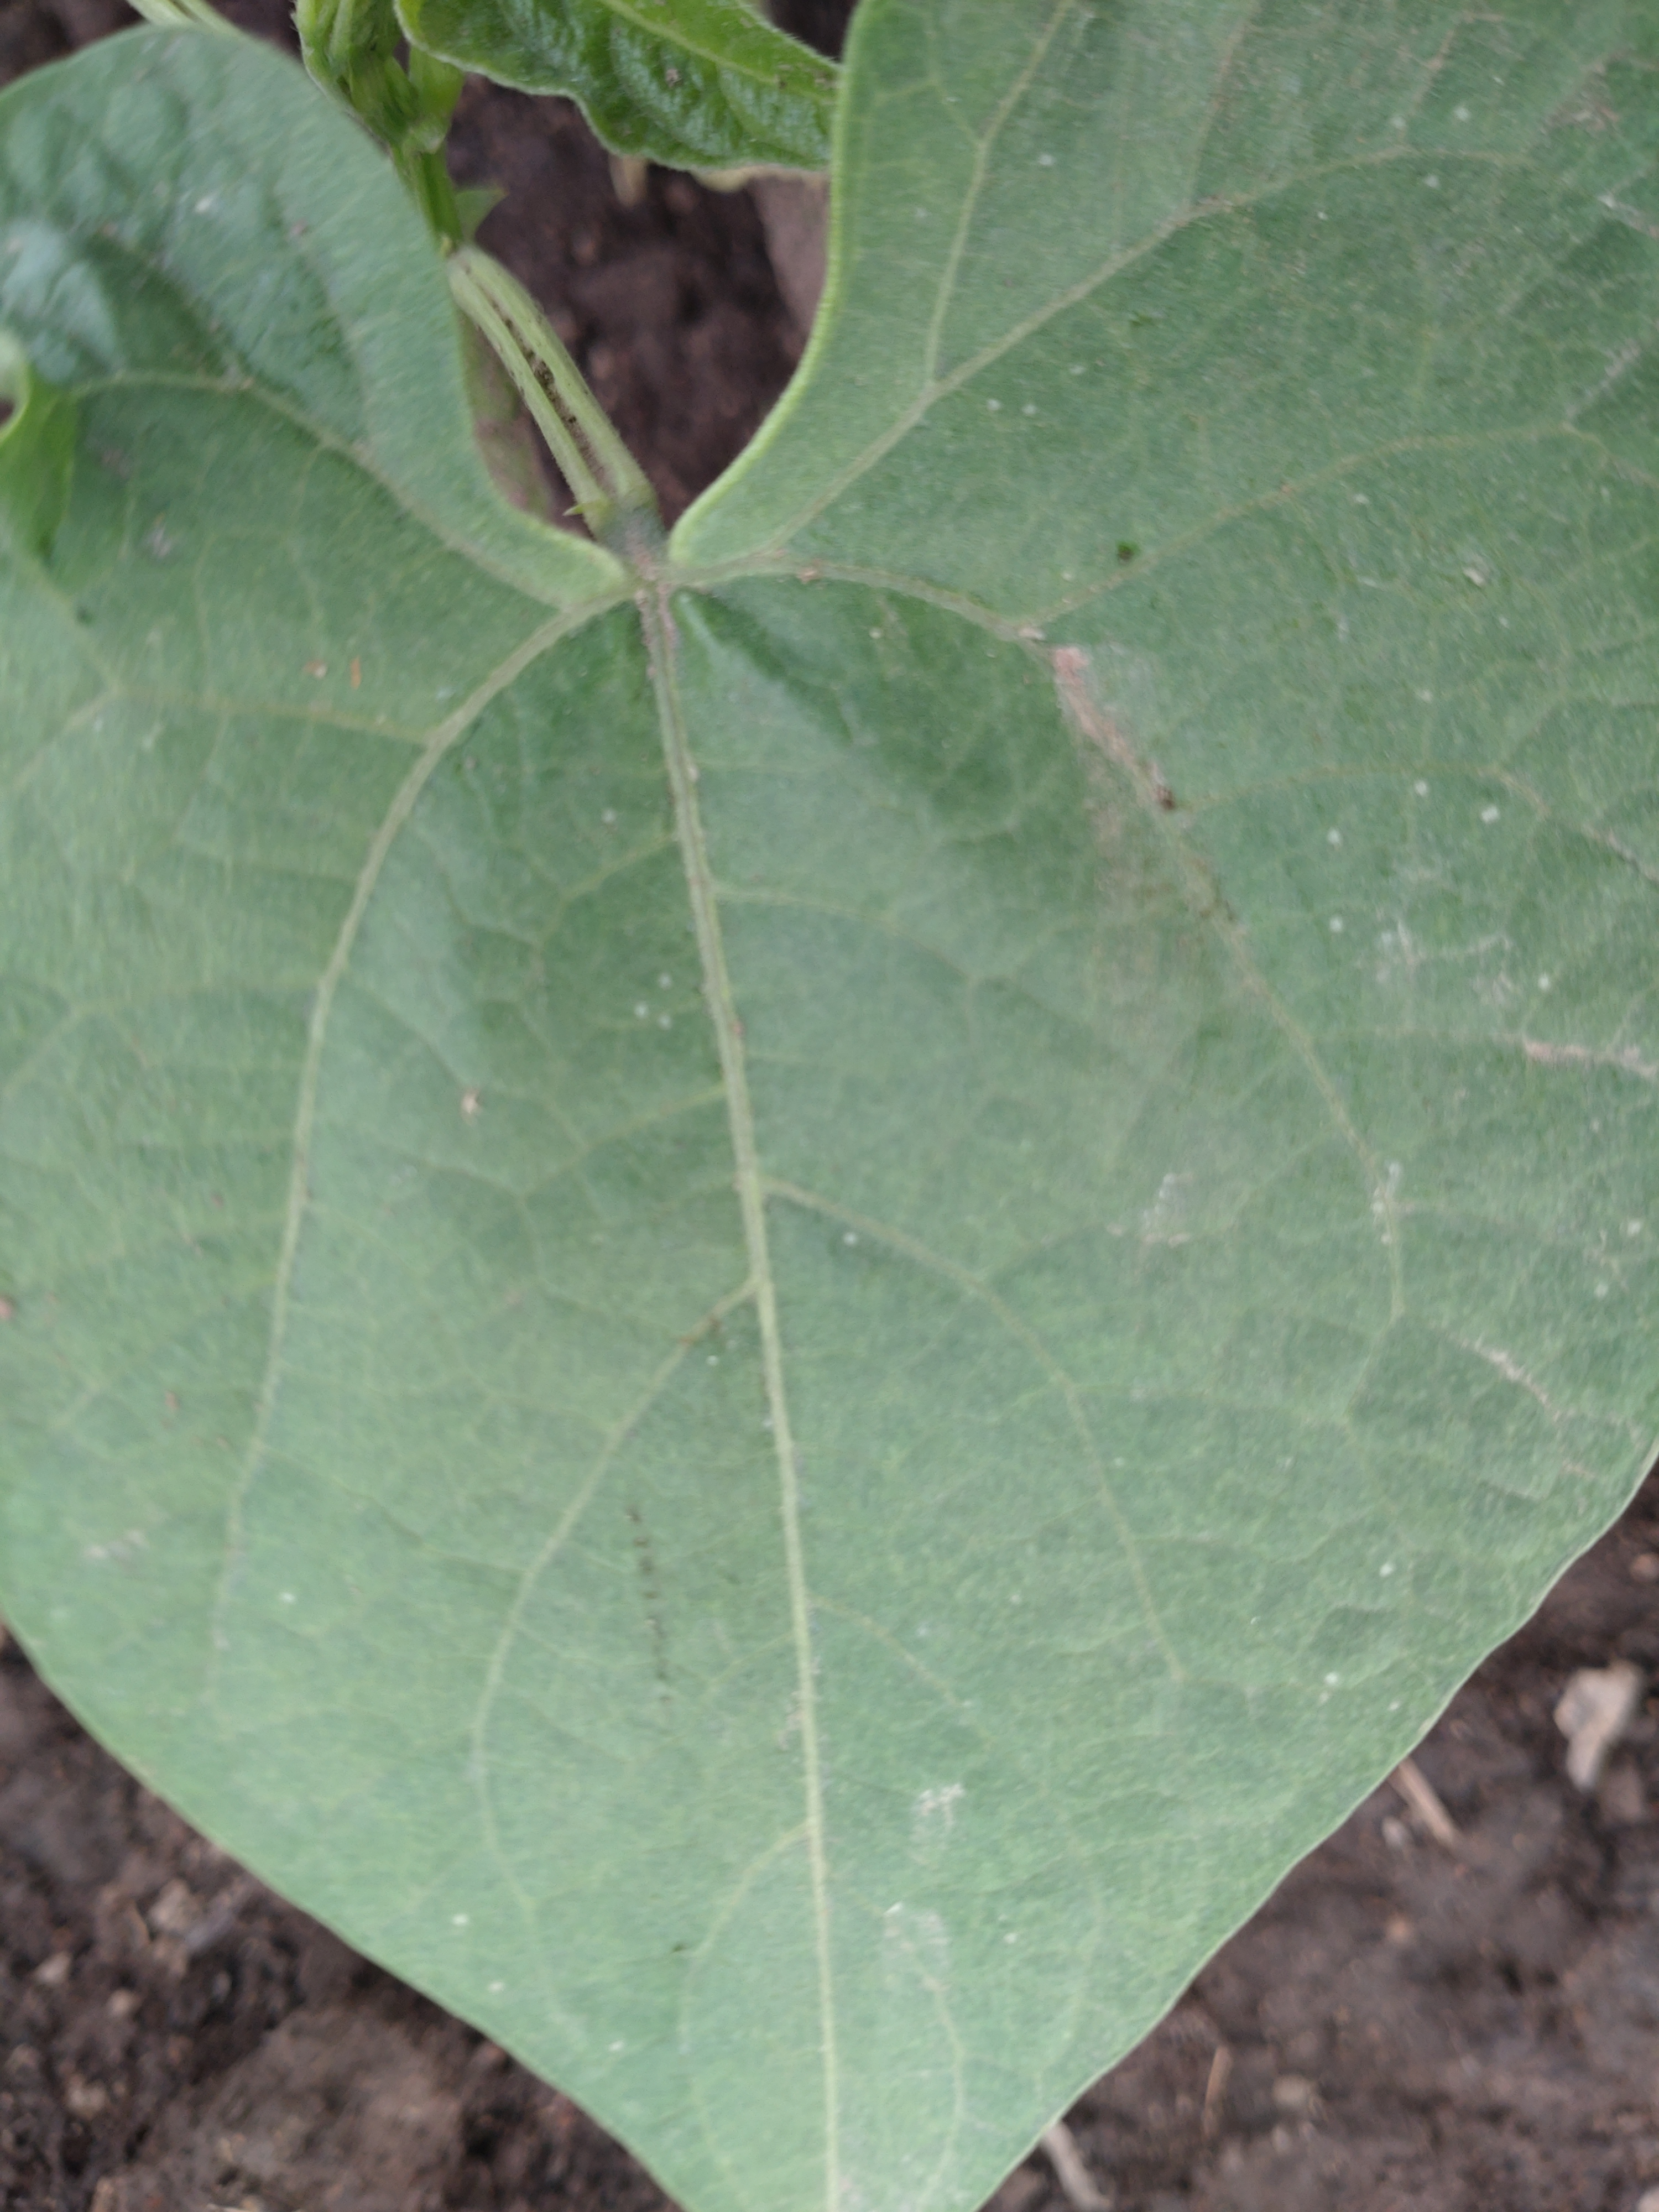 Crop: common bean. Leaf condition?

healthy
